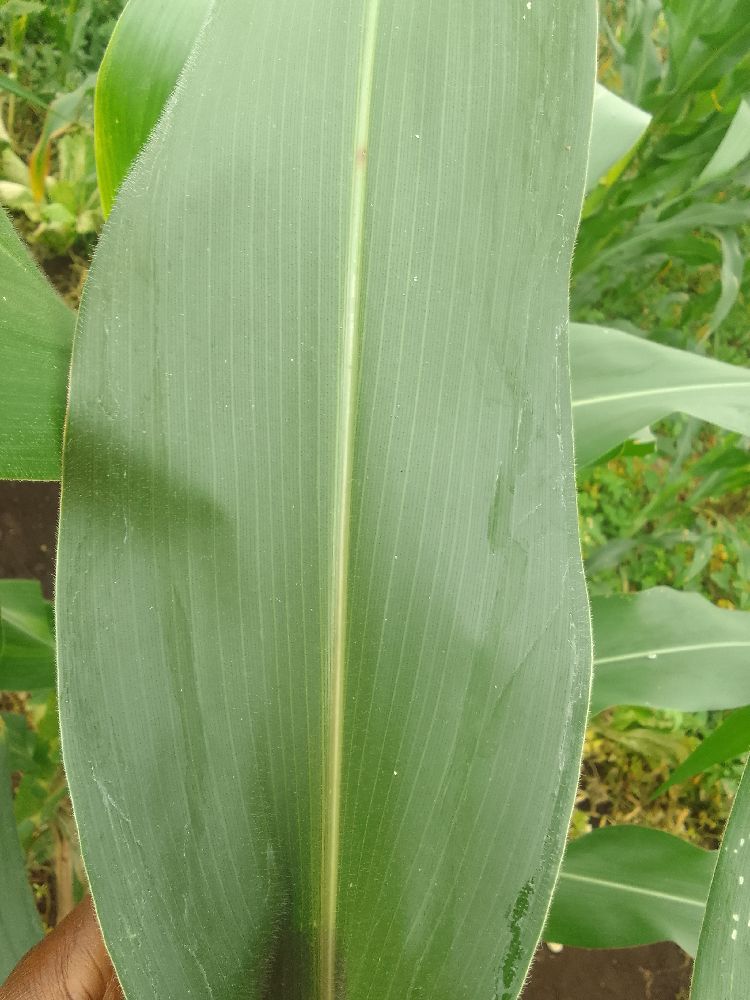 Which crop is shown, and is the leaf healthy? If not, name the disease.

maize, healthy
